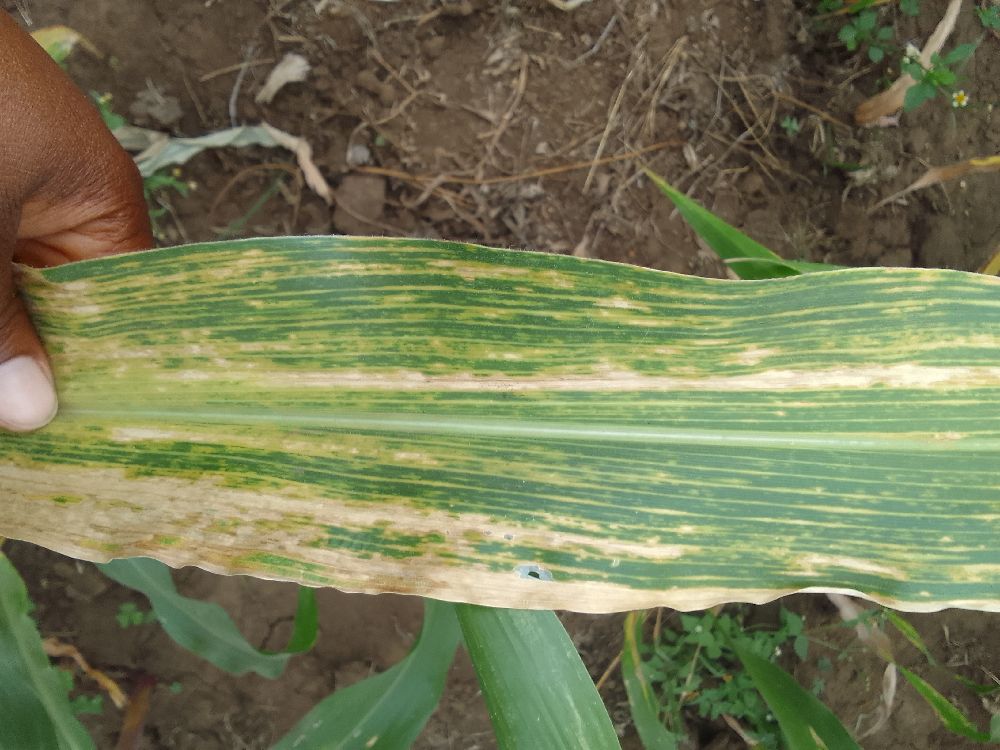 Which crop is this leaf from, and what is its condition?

maize, maize lethal necrosis
